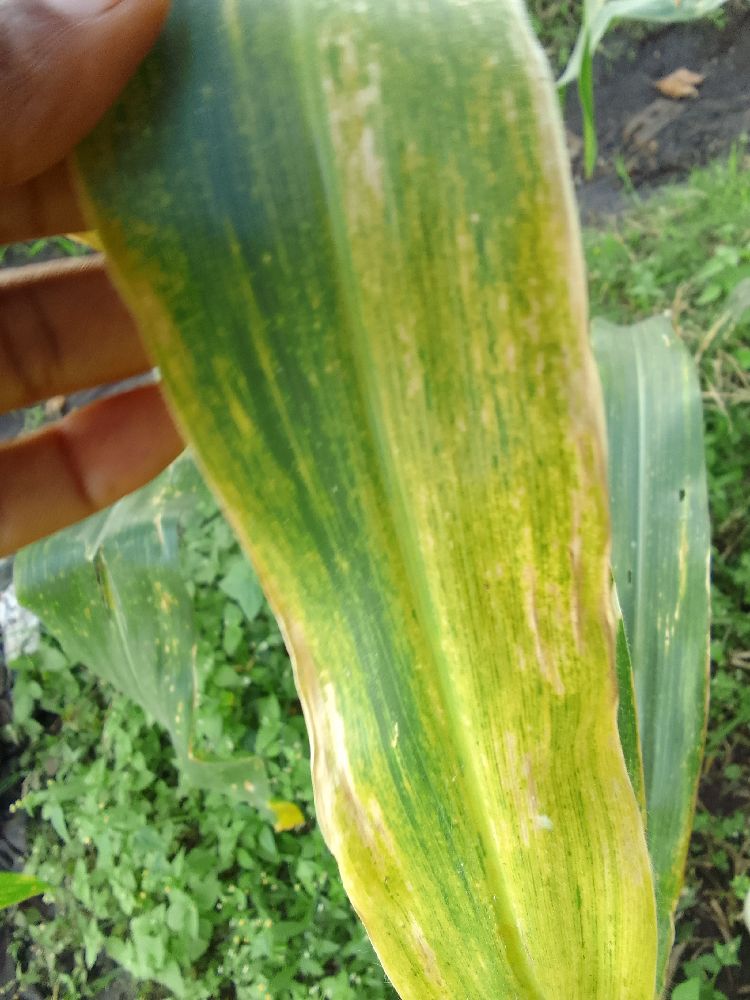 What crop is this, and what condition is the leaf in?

maize, maize lethal necrosis
